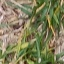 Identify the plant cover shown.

grass
